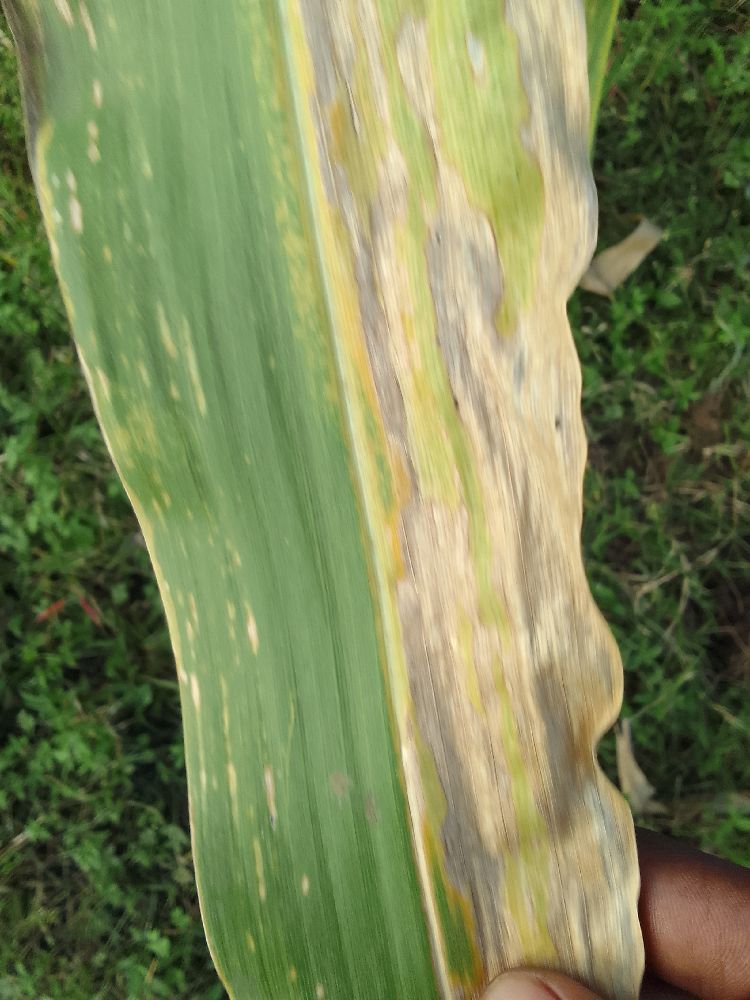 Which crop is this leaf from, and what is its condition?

maize, maize lethal necrosis
